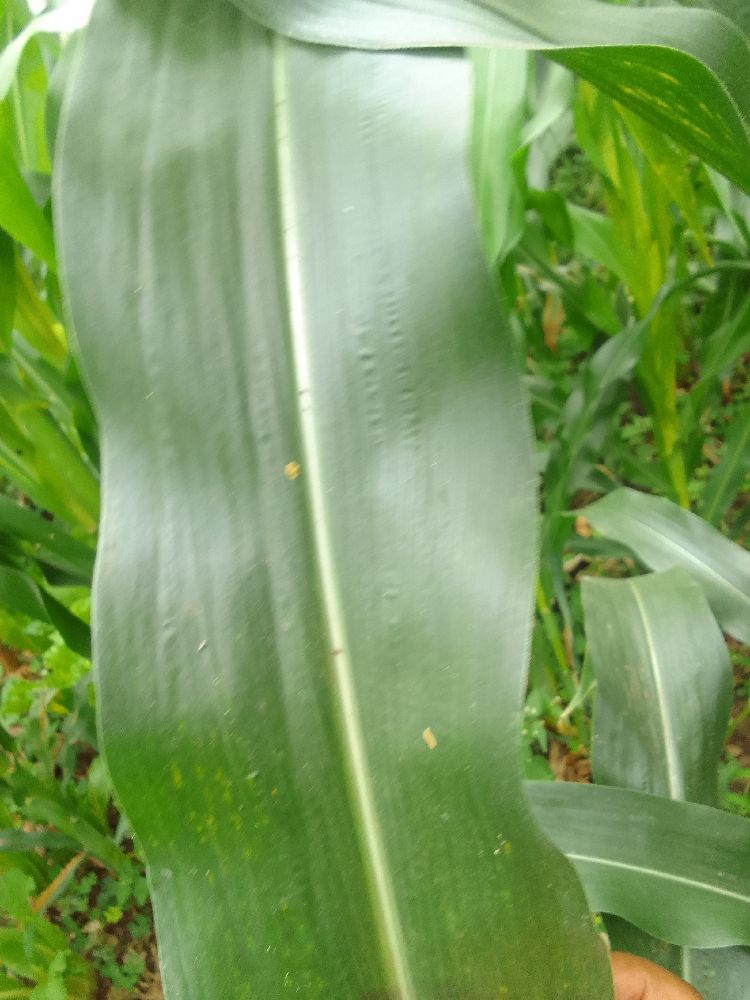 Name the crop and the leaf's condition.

maize, healthy
